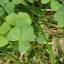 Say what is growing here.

unstructured weed
